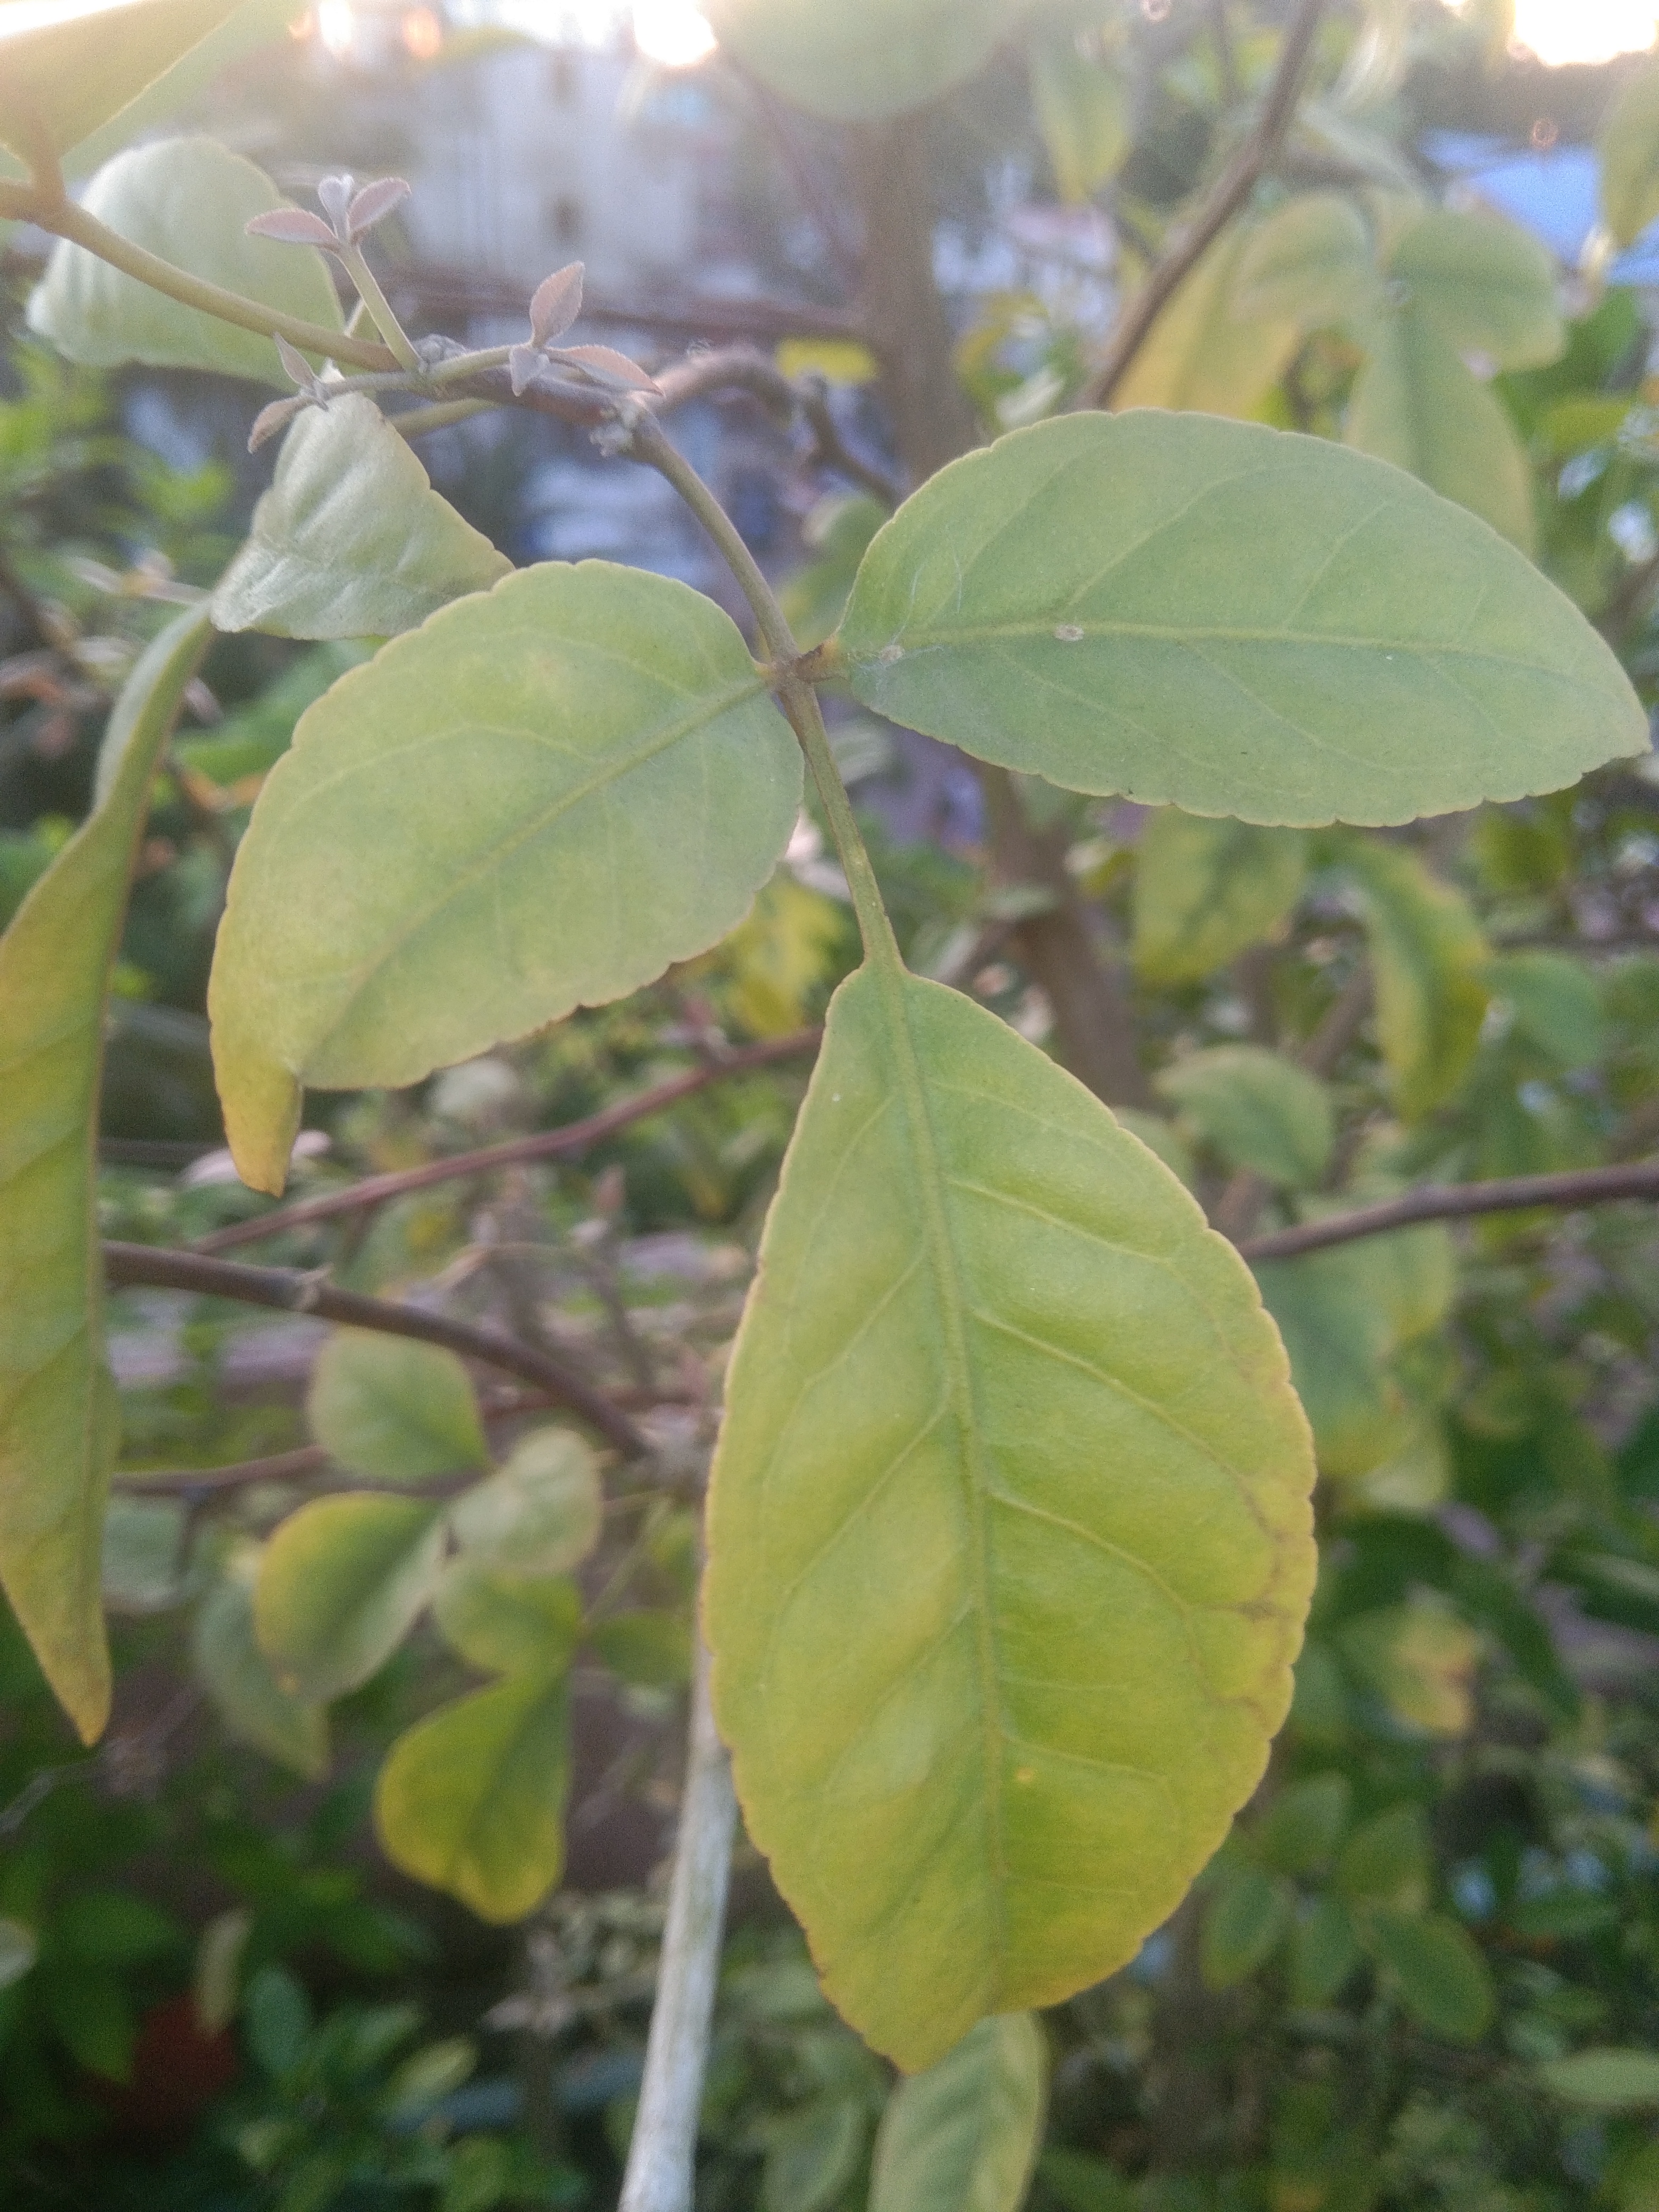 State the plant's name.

wood apple
